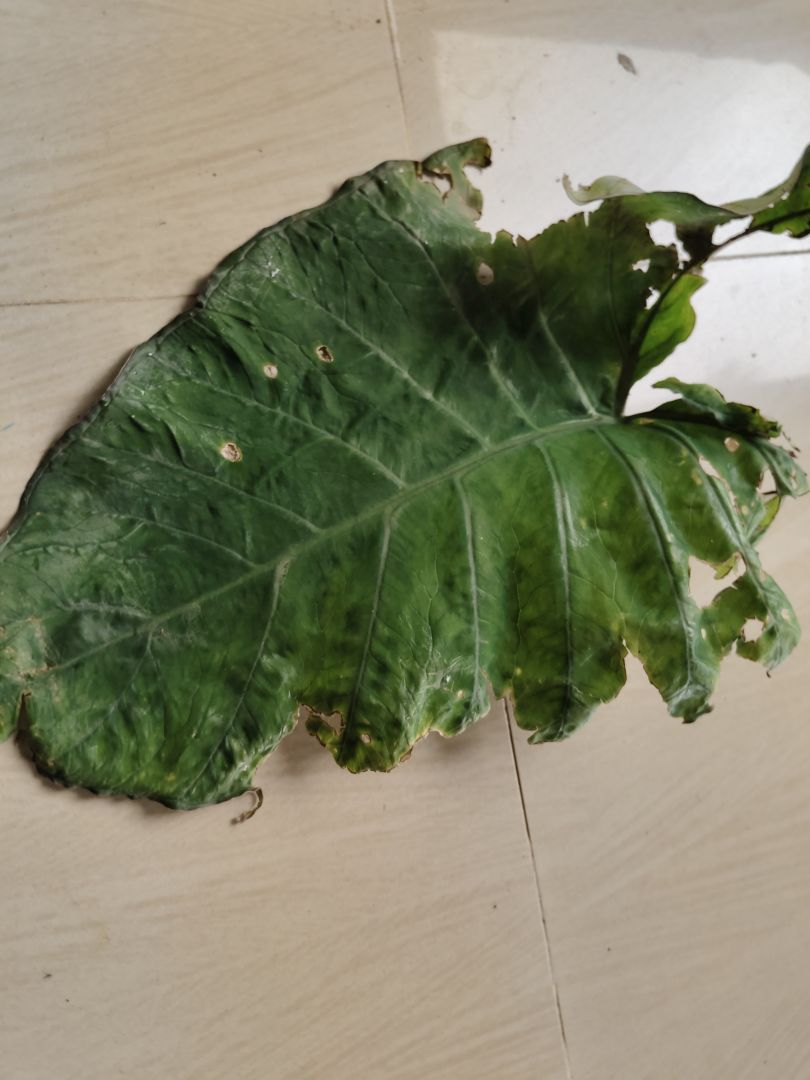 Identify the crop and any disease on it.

taro, leaf blight
